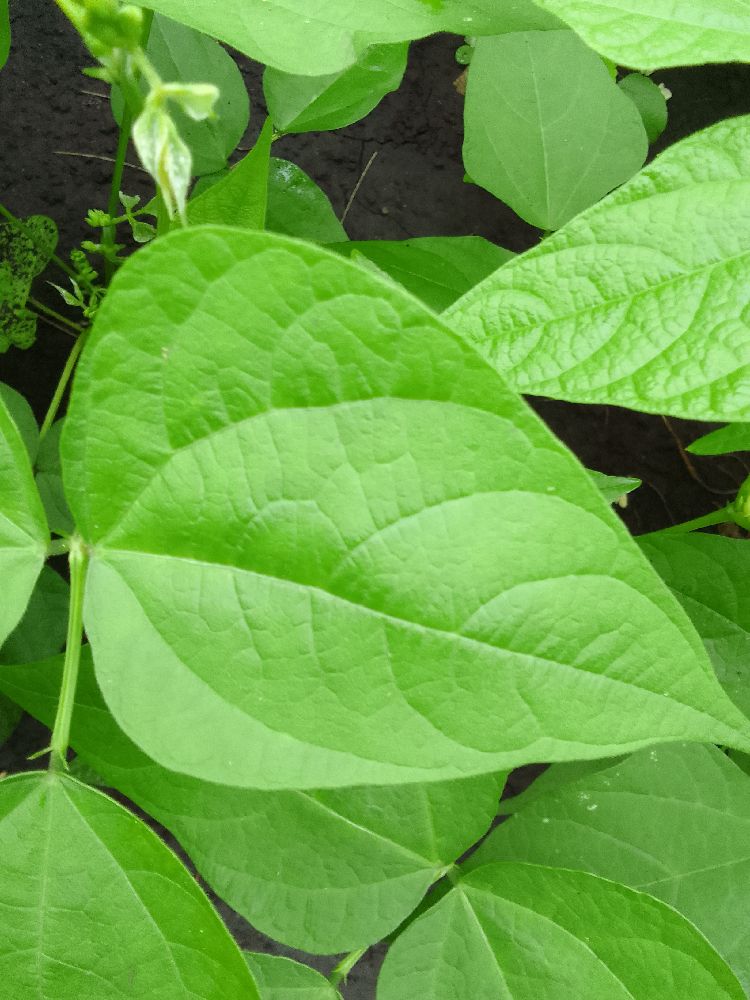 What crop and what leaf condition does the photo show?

common bean, healthy
